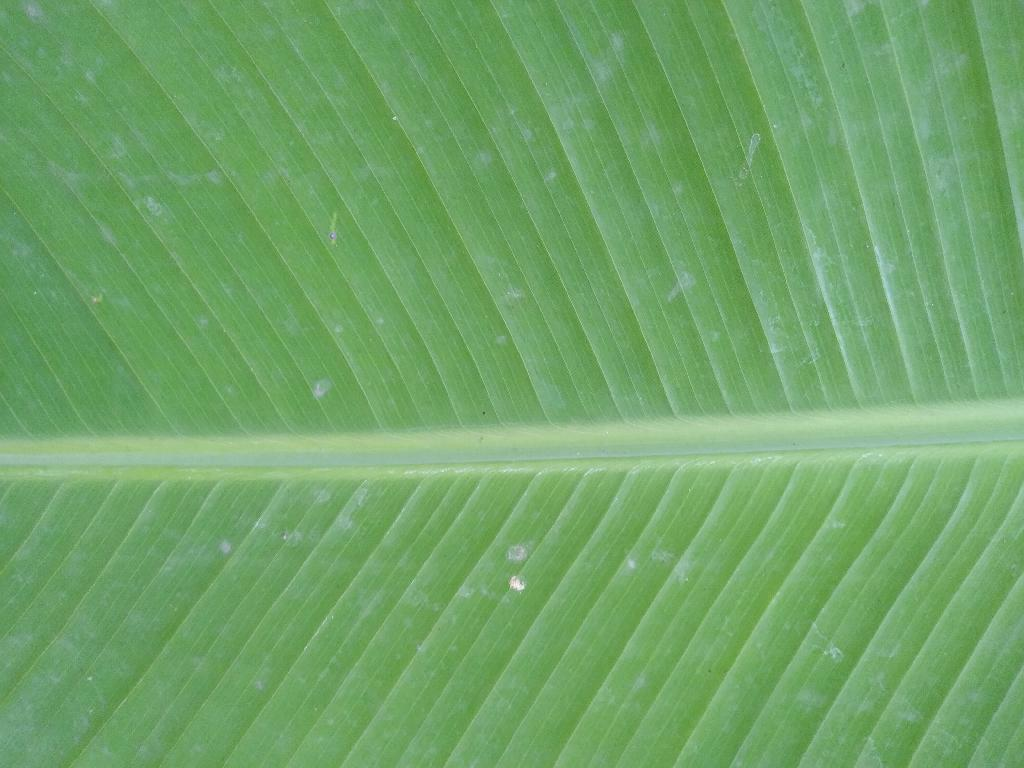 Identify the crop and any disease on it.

banana, healthy
